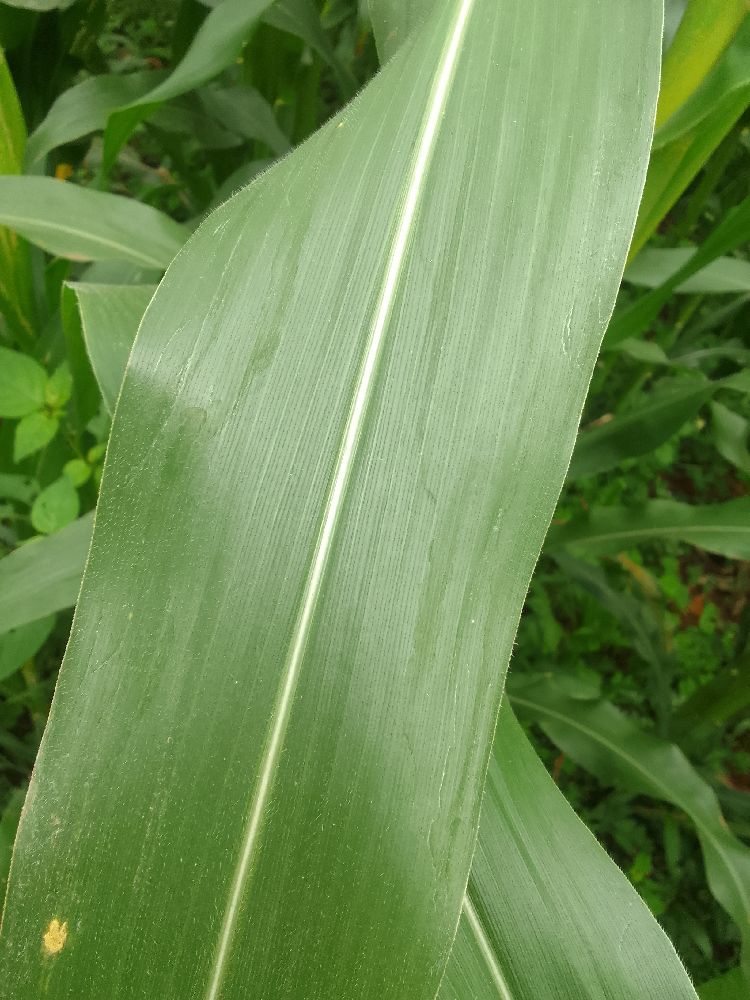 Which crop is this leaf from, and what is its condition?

maize, healthy
